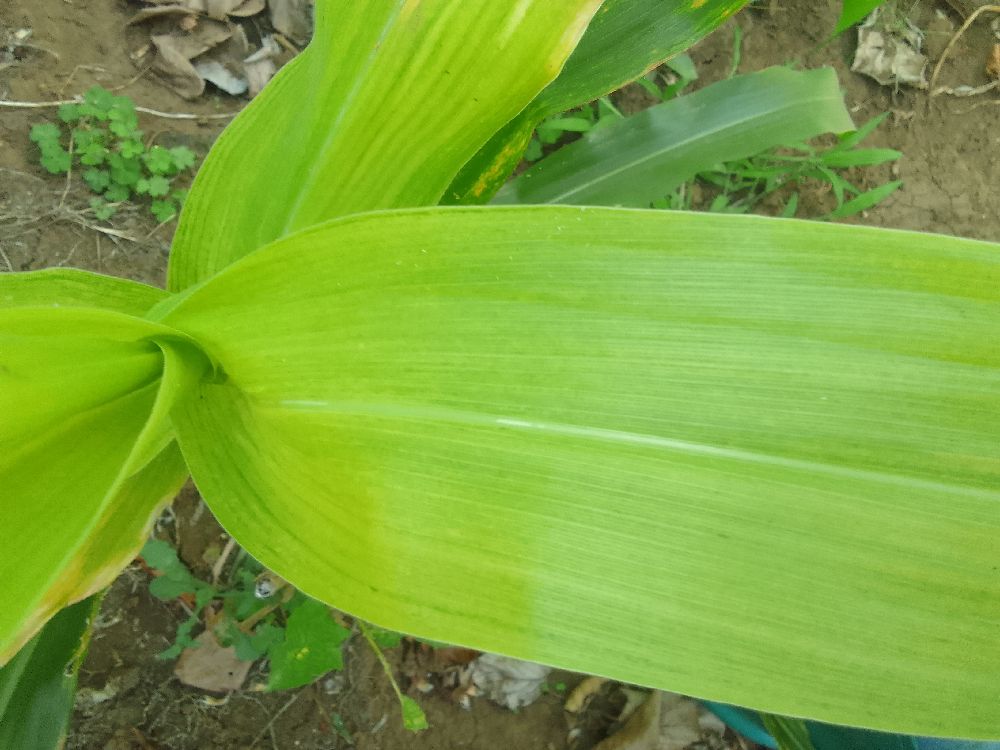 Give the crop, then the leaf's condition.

maize, maize lethal necrosis
